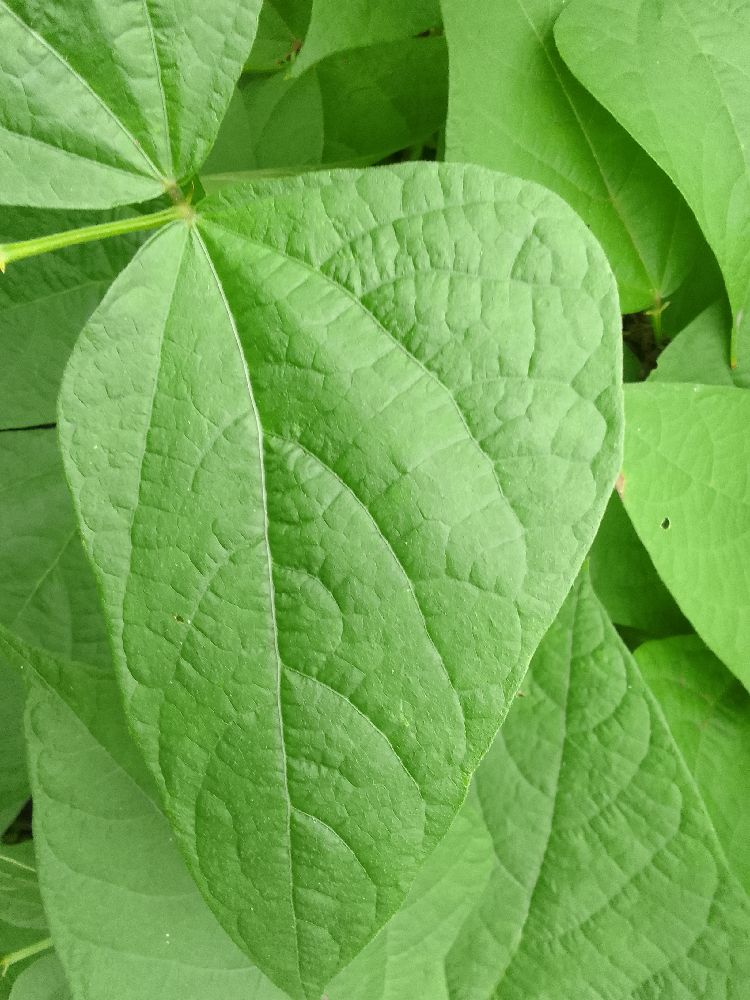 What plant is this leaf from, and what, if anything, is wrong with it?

common bean, healthy
